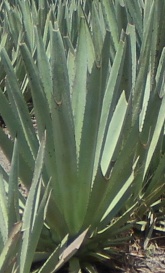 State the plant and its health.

agave, healthy
